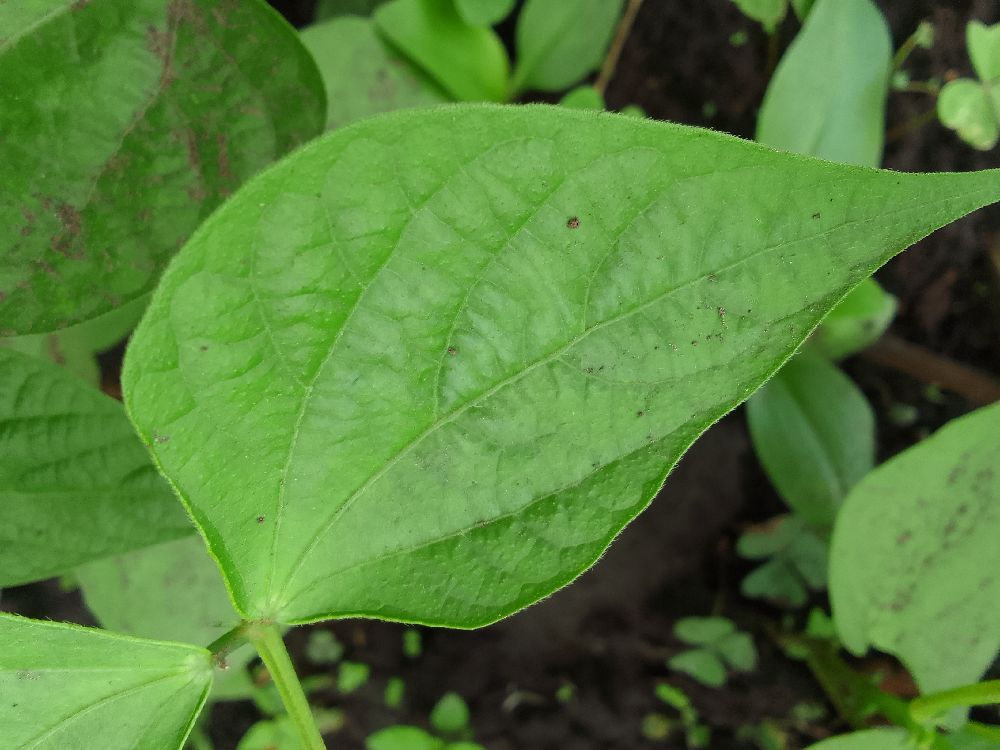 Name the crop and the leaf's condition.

common bean, healthy
